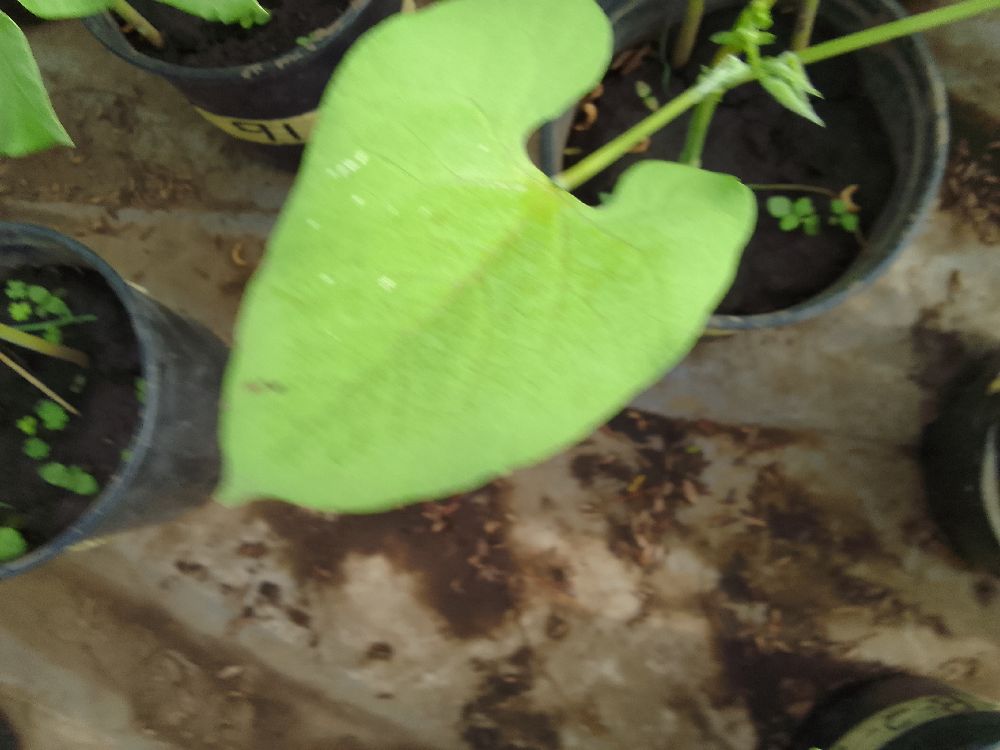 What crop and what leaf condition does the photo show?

common bean, healthy
